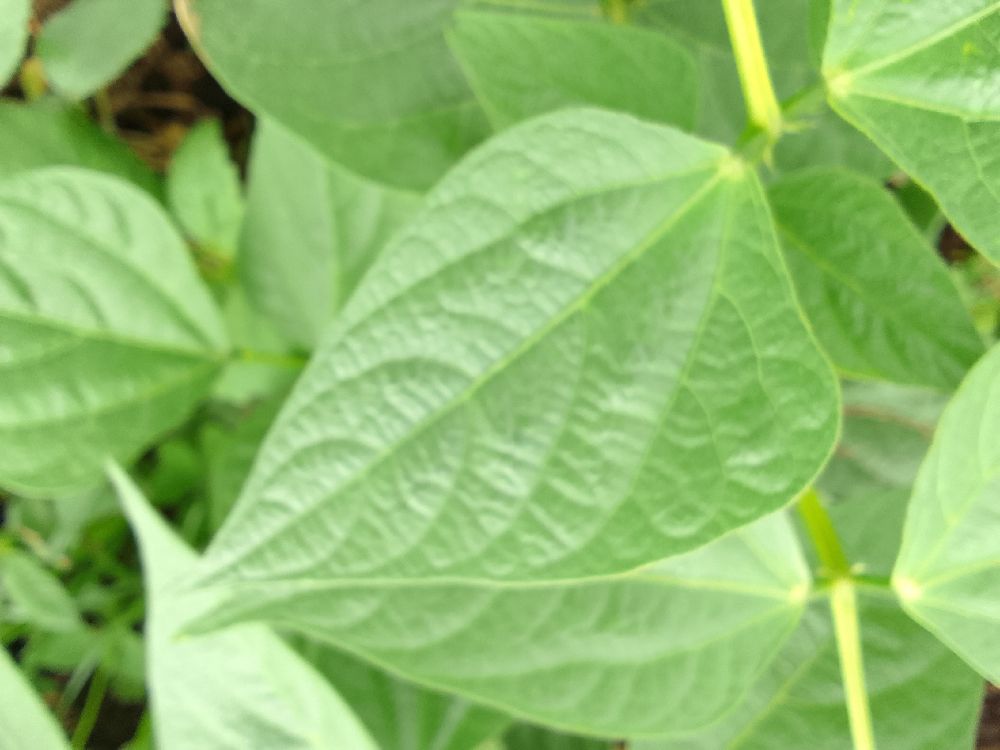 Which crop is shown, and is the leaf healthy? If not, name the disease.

common bean, healthy
